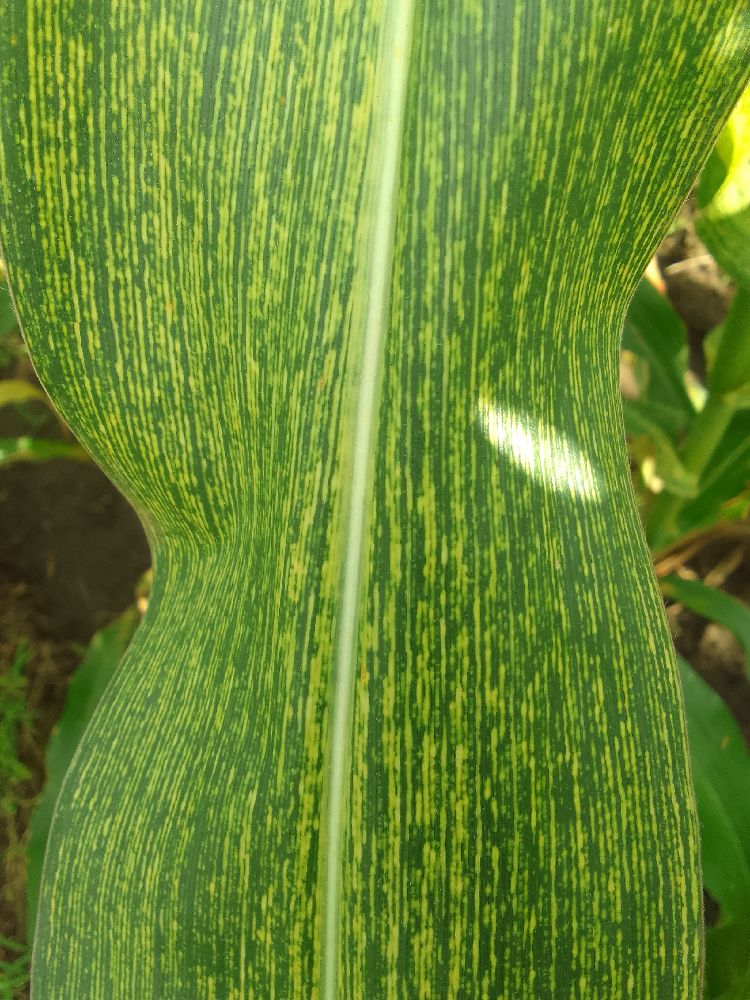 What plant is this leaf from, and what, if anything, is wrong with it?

maize, maize streak virus
